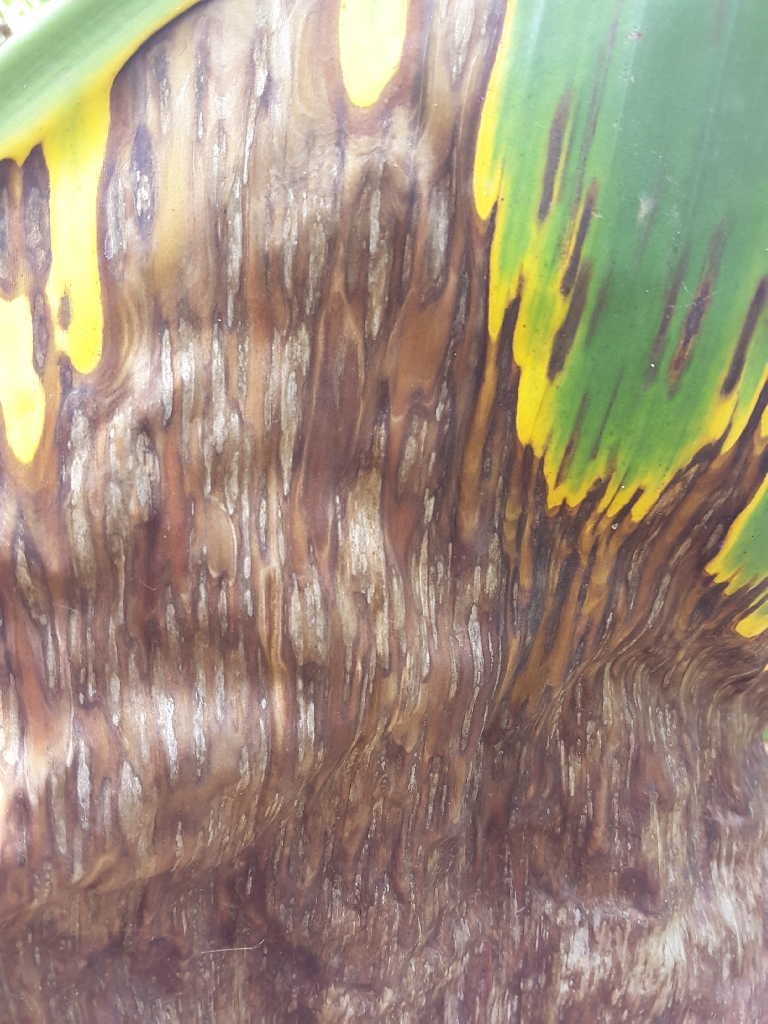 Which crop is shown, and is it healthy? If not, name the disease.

banana, black sigatoka
